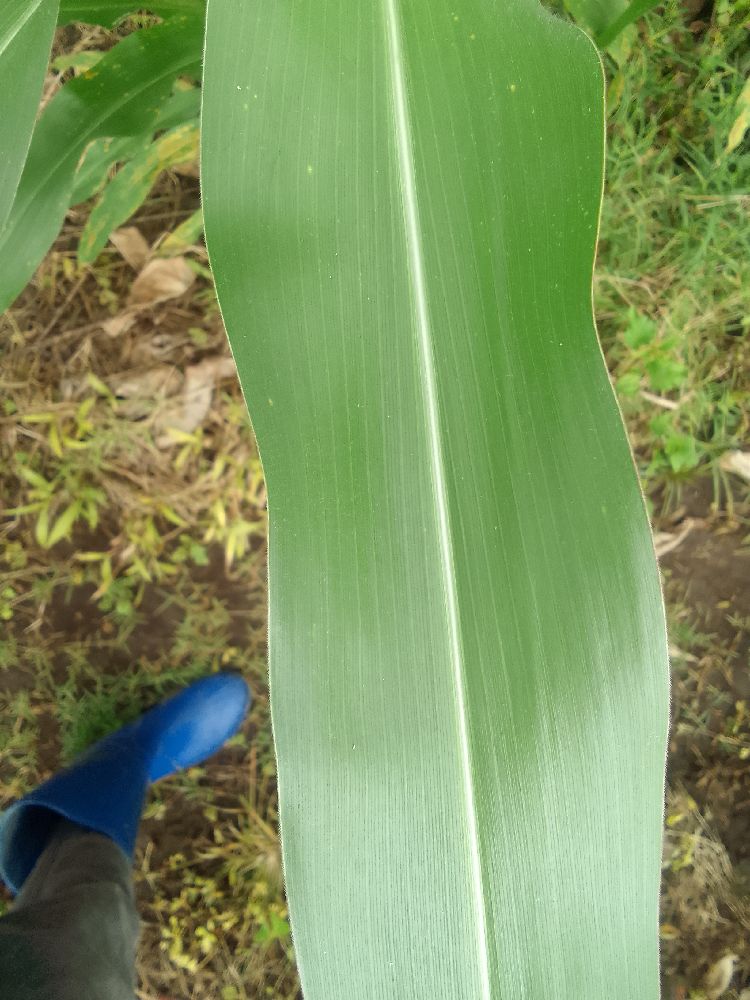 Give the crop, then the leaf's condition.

maize, healthy
